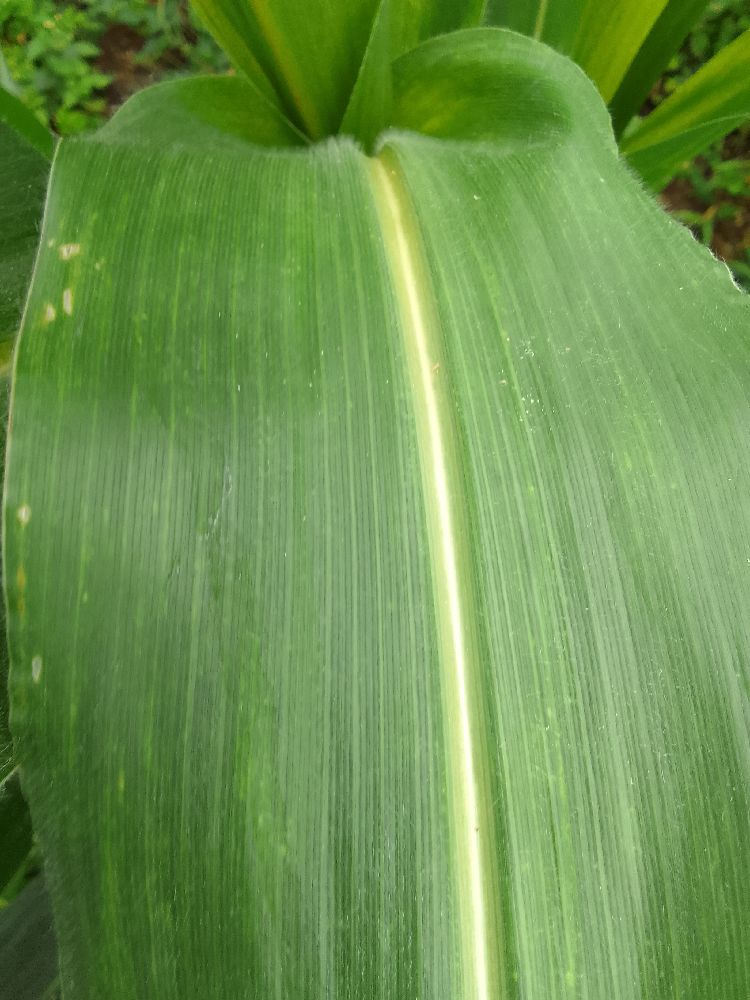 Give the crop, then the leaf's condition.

maize, healthy
